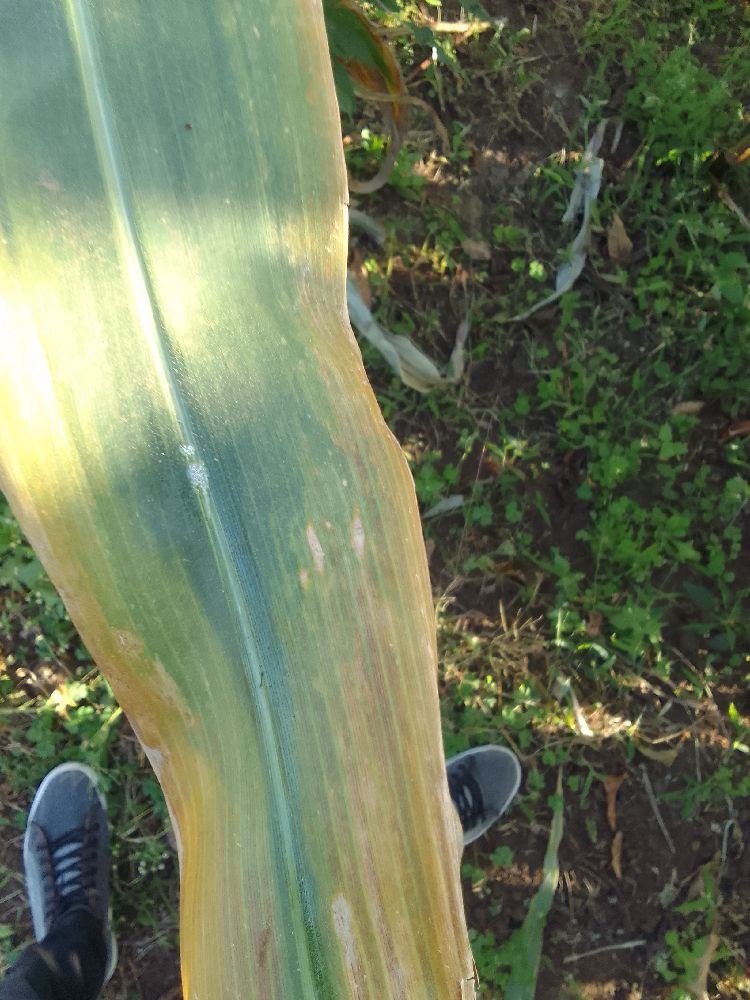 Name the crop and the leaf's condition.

maize, maize lethal necrosis
